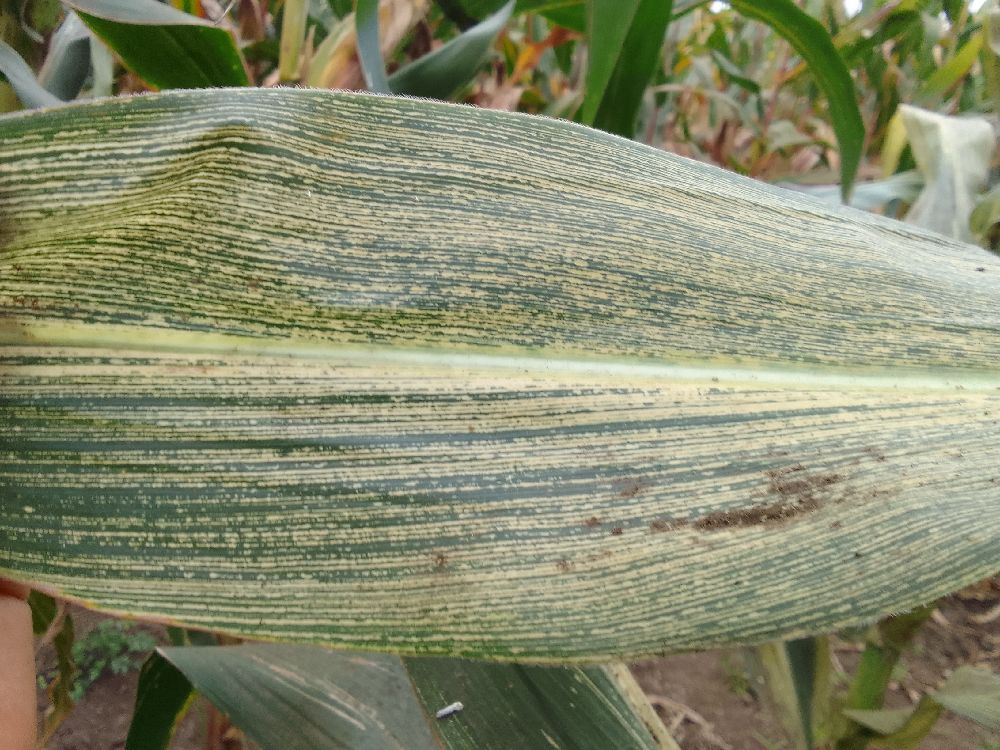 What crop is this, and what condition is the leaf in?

maize, maize streak virus
